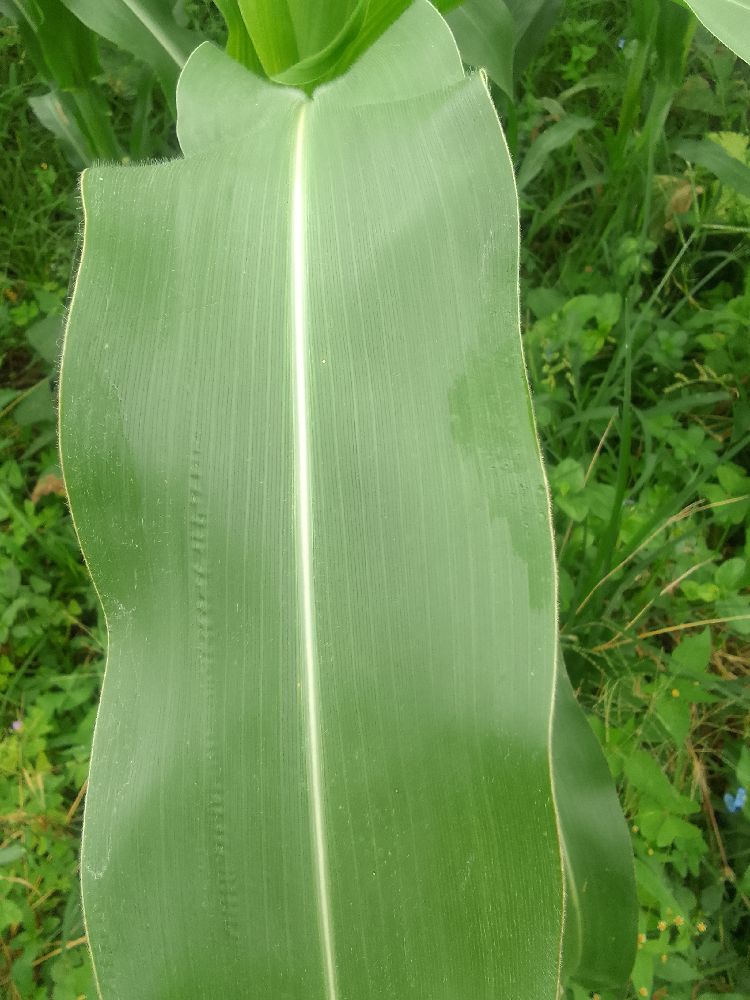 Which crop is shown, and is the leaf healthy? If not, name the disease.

maize, healthy
